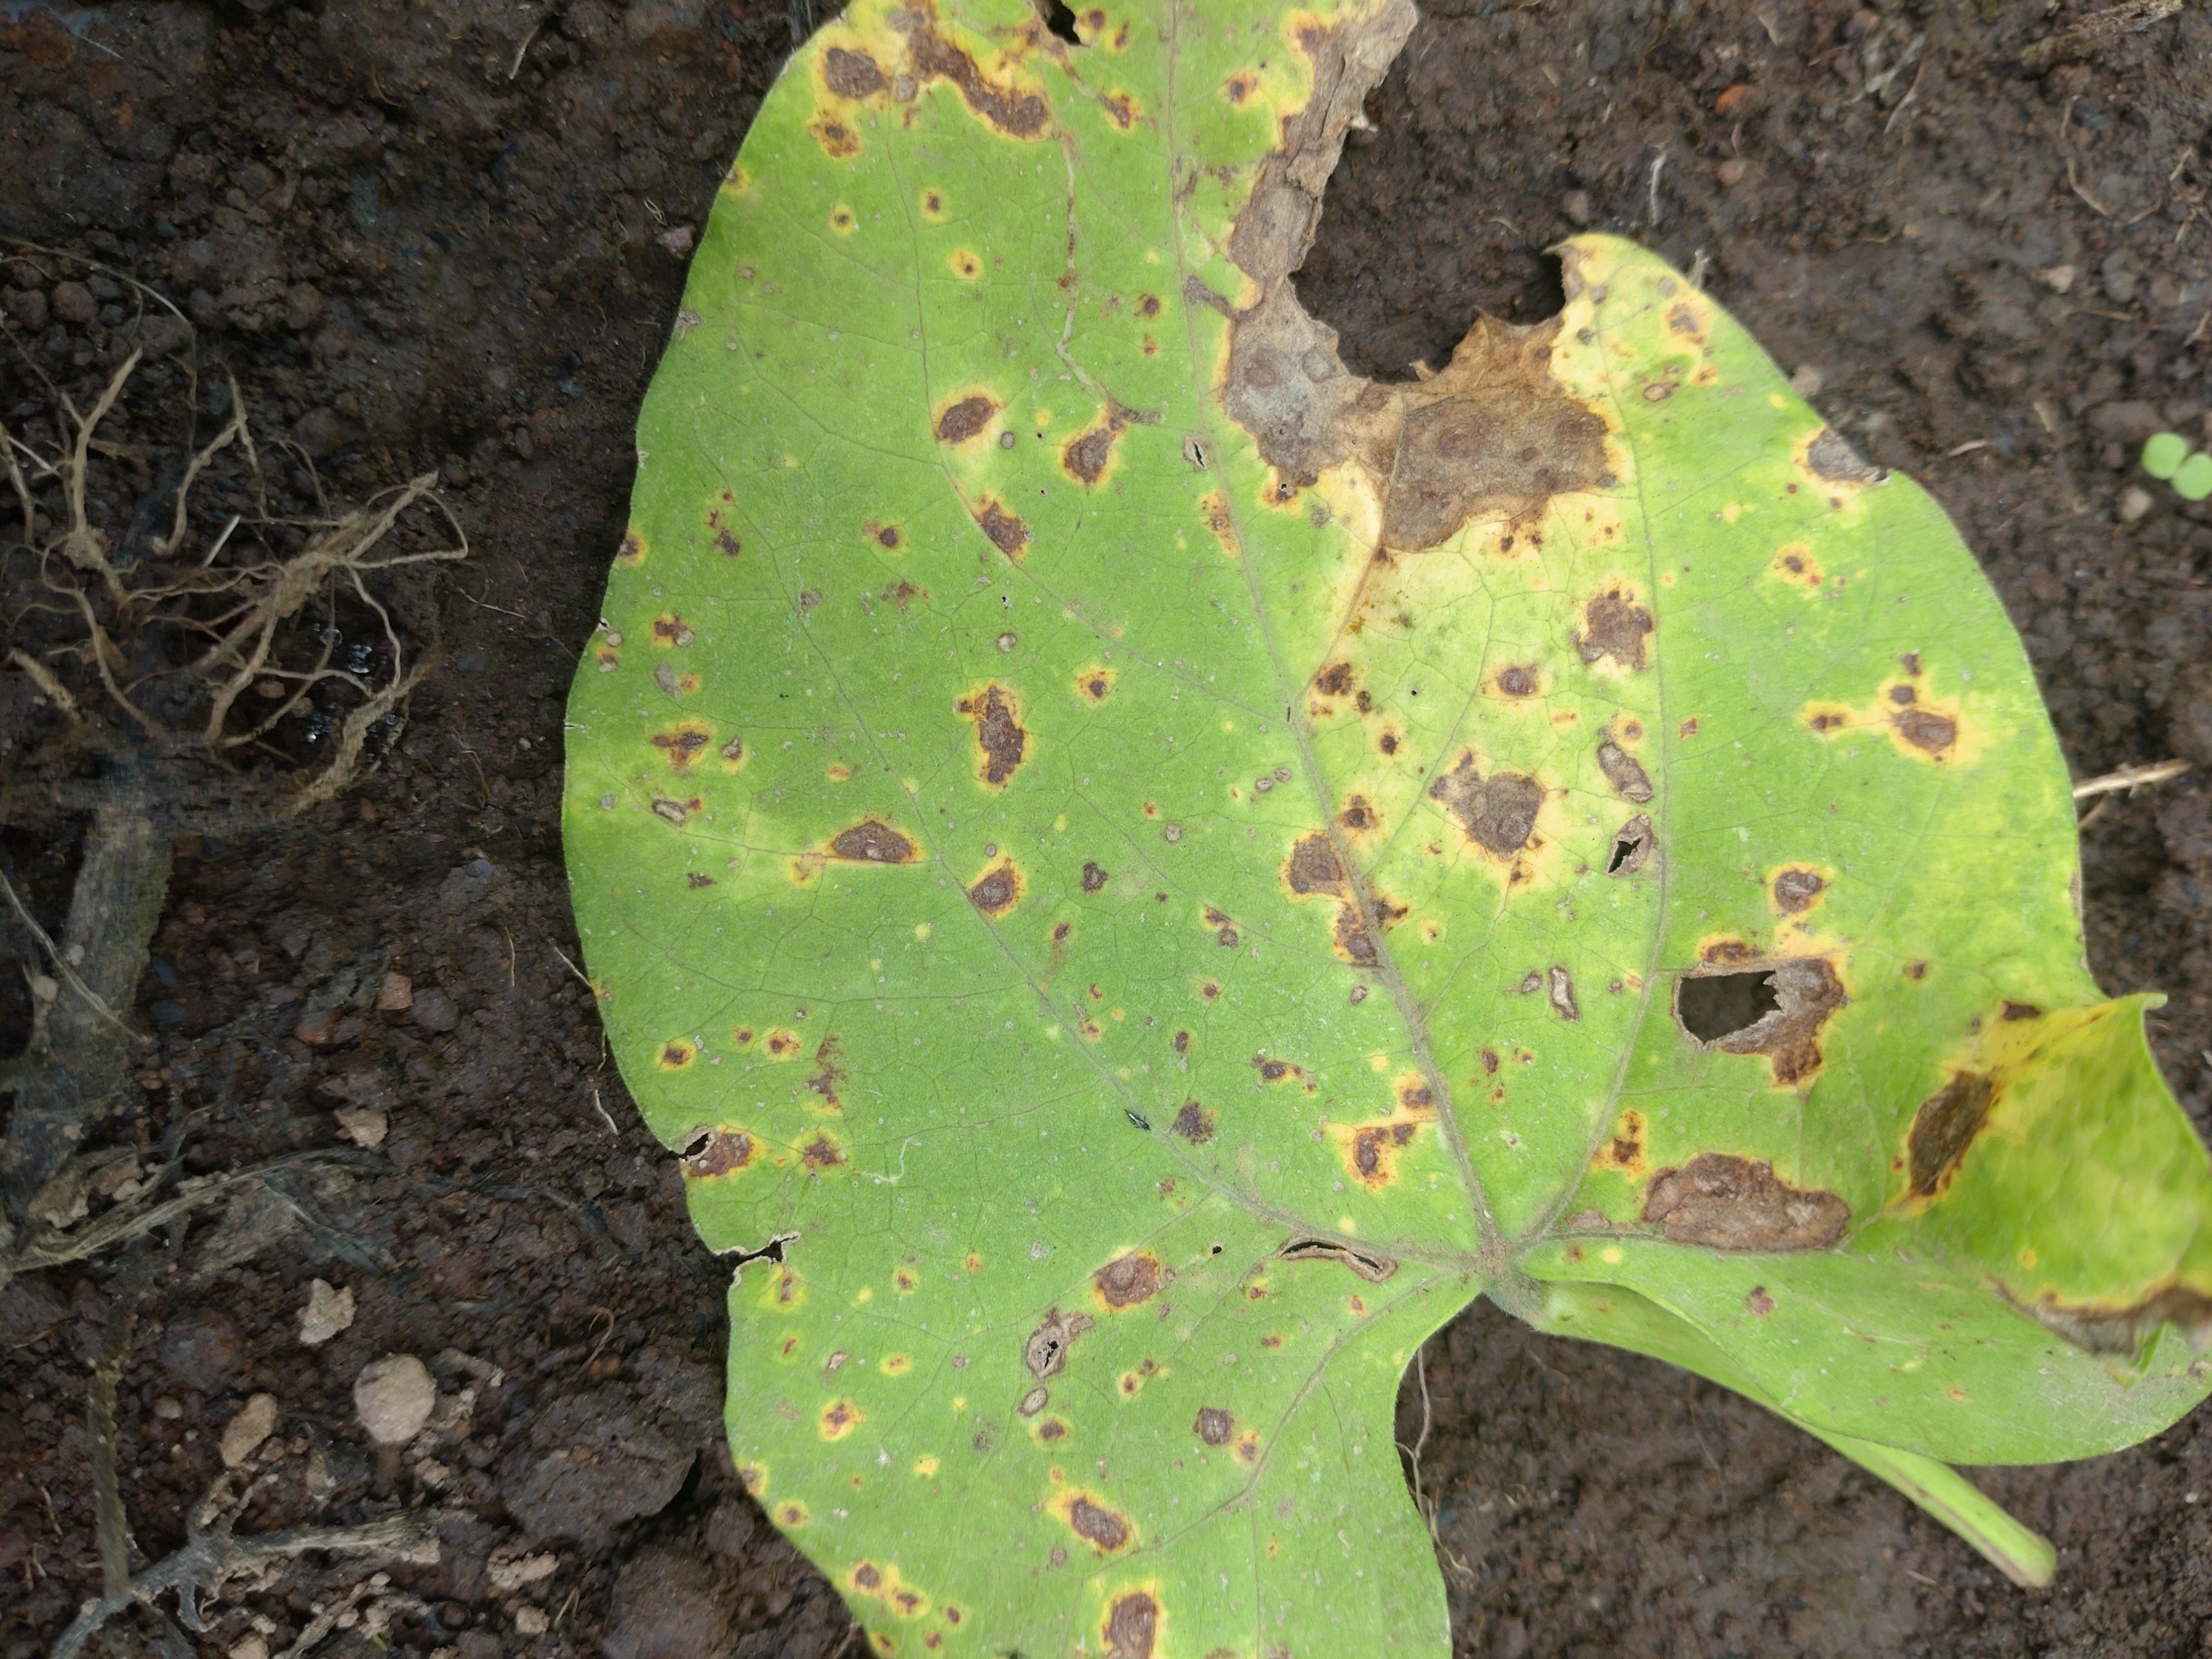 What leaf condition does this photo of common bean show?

rust
